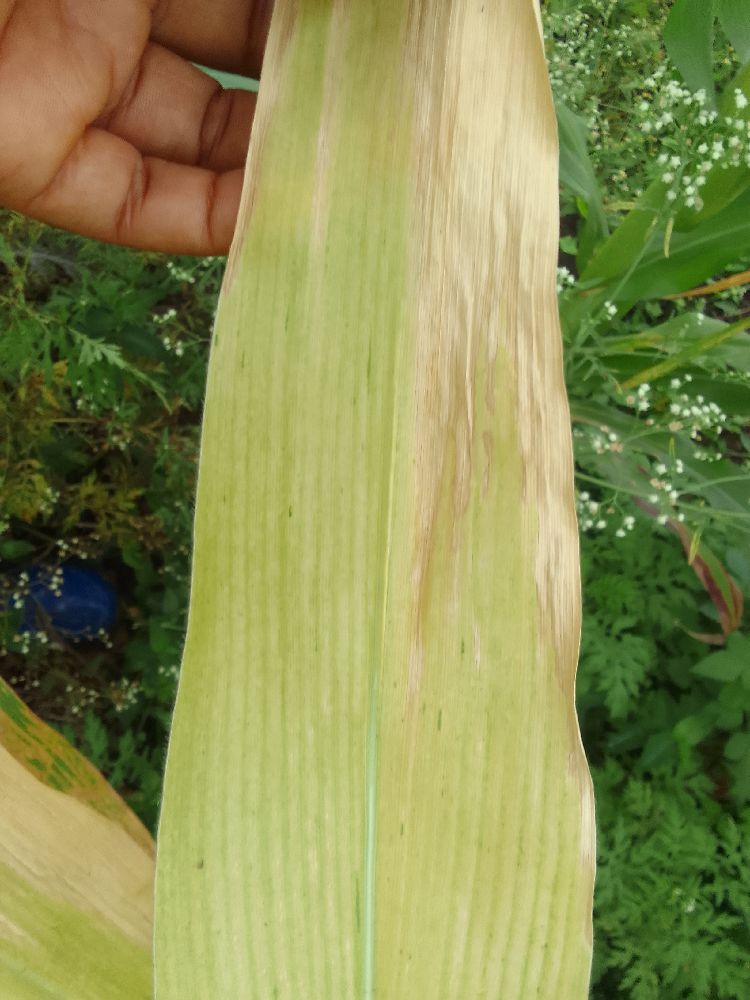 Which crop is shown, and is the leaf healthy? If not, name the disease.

maize, maize lethal necrosis
